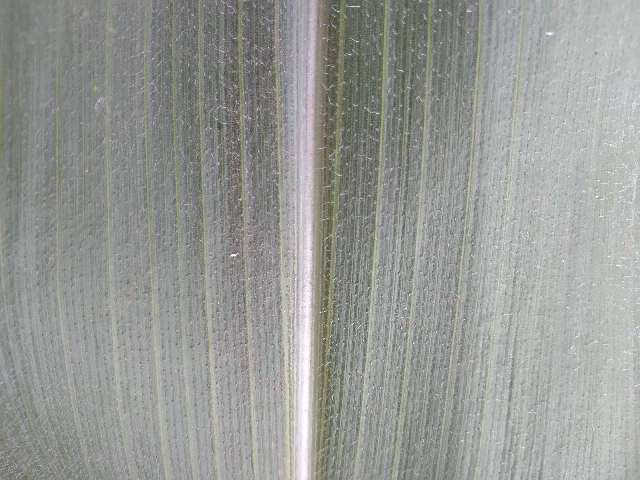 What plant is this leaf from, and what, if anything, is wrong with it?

maize, healthy
